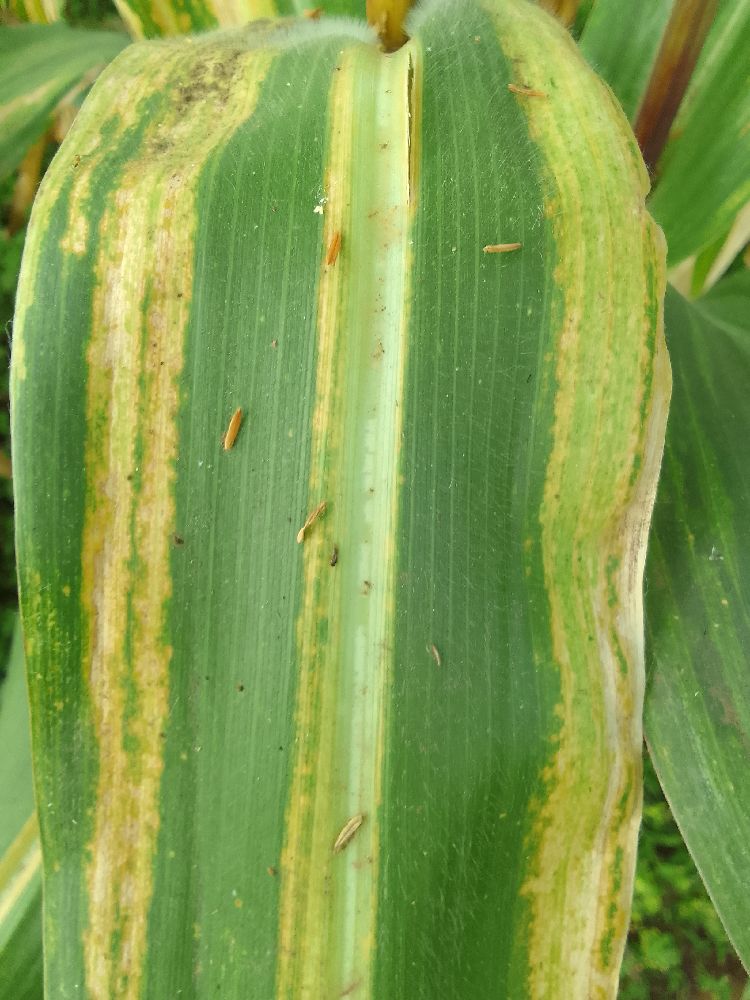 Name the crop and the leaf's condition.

maize, maize lethal necrosis
